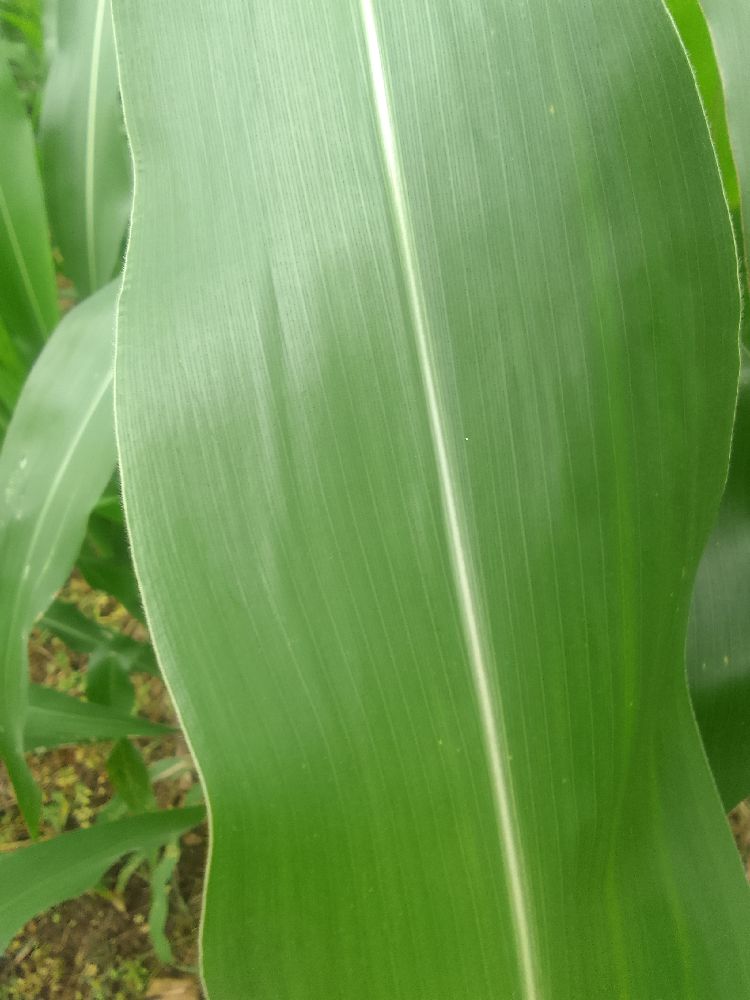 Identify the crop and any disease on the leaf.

maize, healthy
